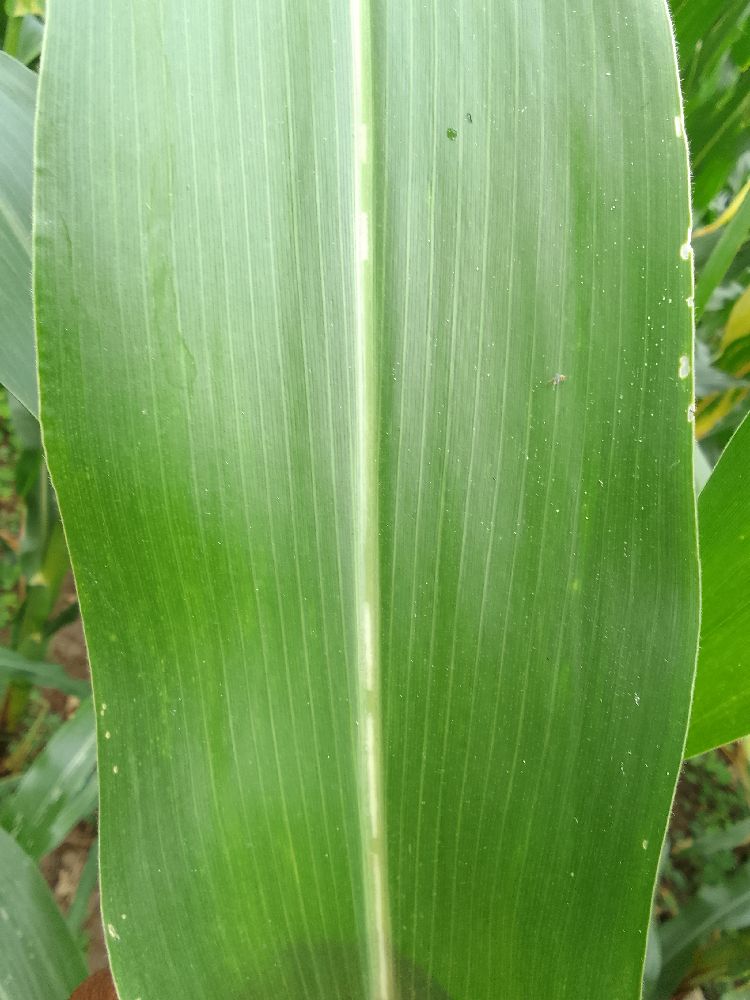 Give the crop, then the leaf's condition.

maize, healthy
